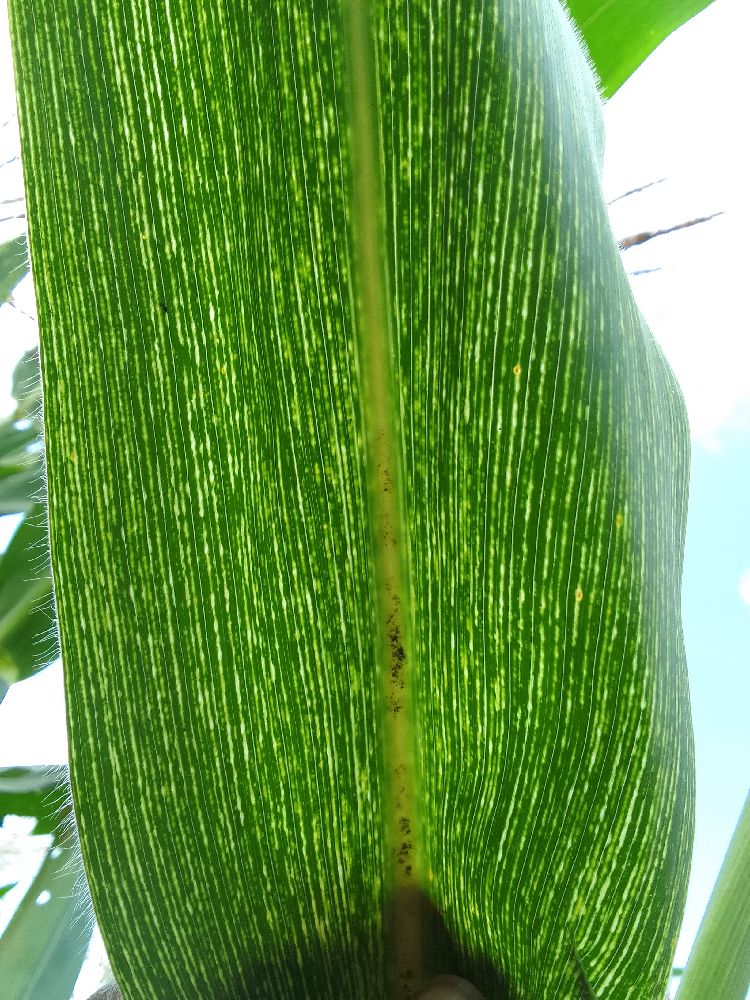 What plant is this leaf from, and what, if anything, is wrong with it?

maize, maize streak virus
